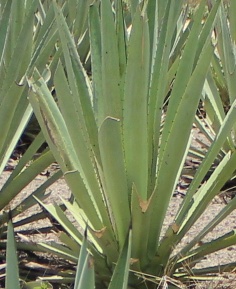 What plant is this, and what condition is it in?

agave, yellow
